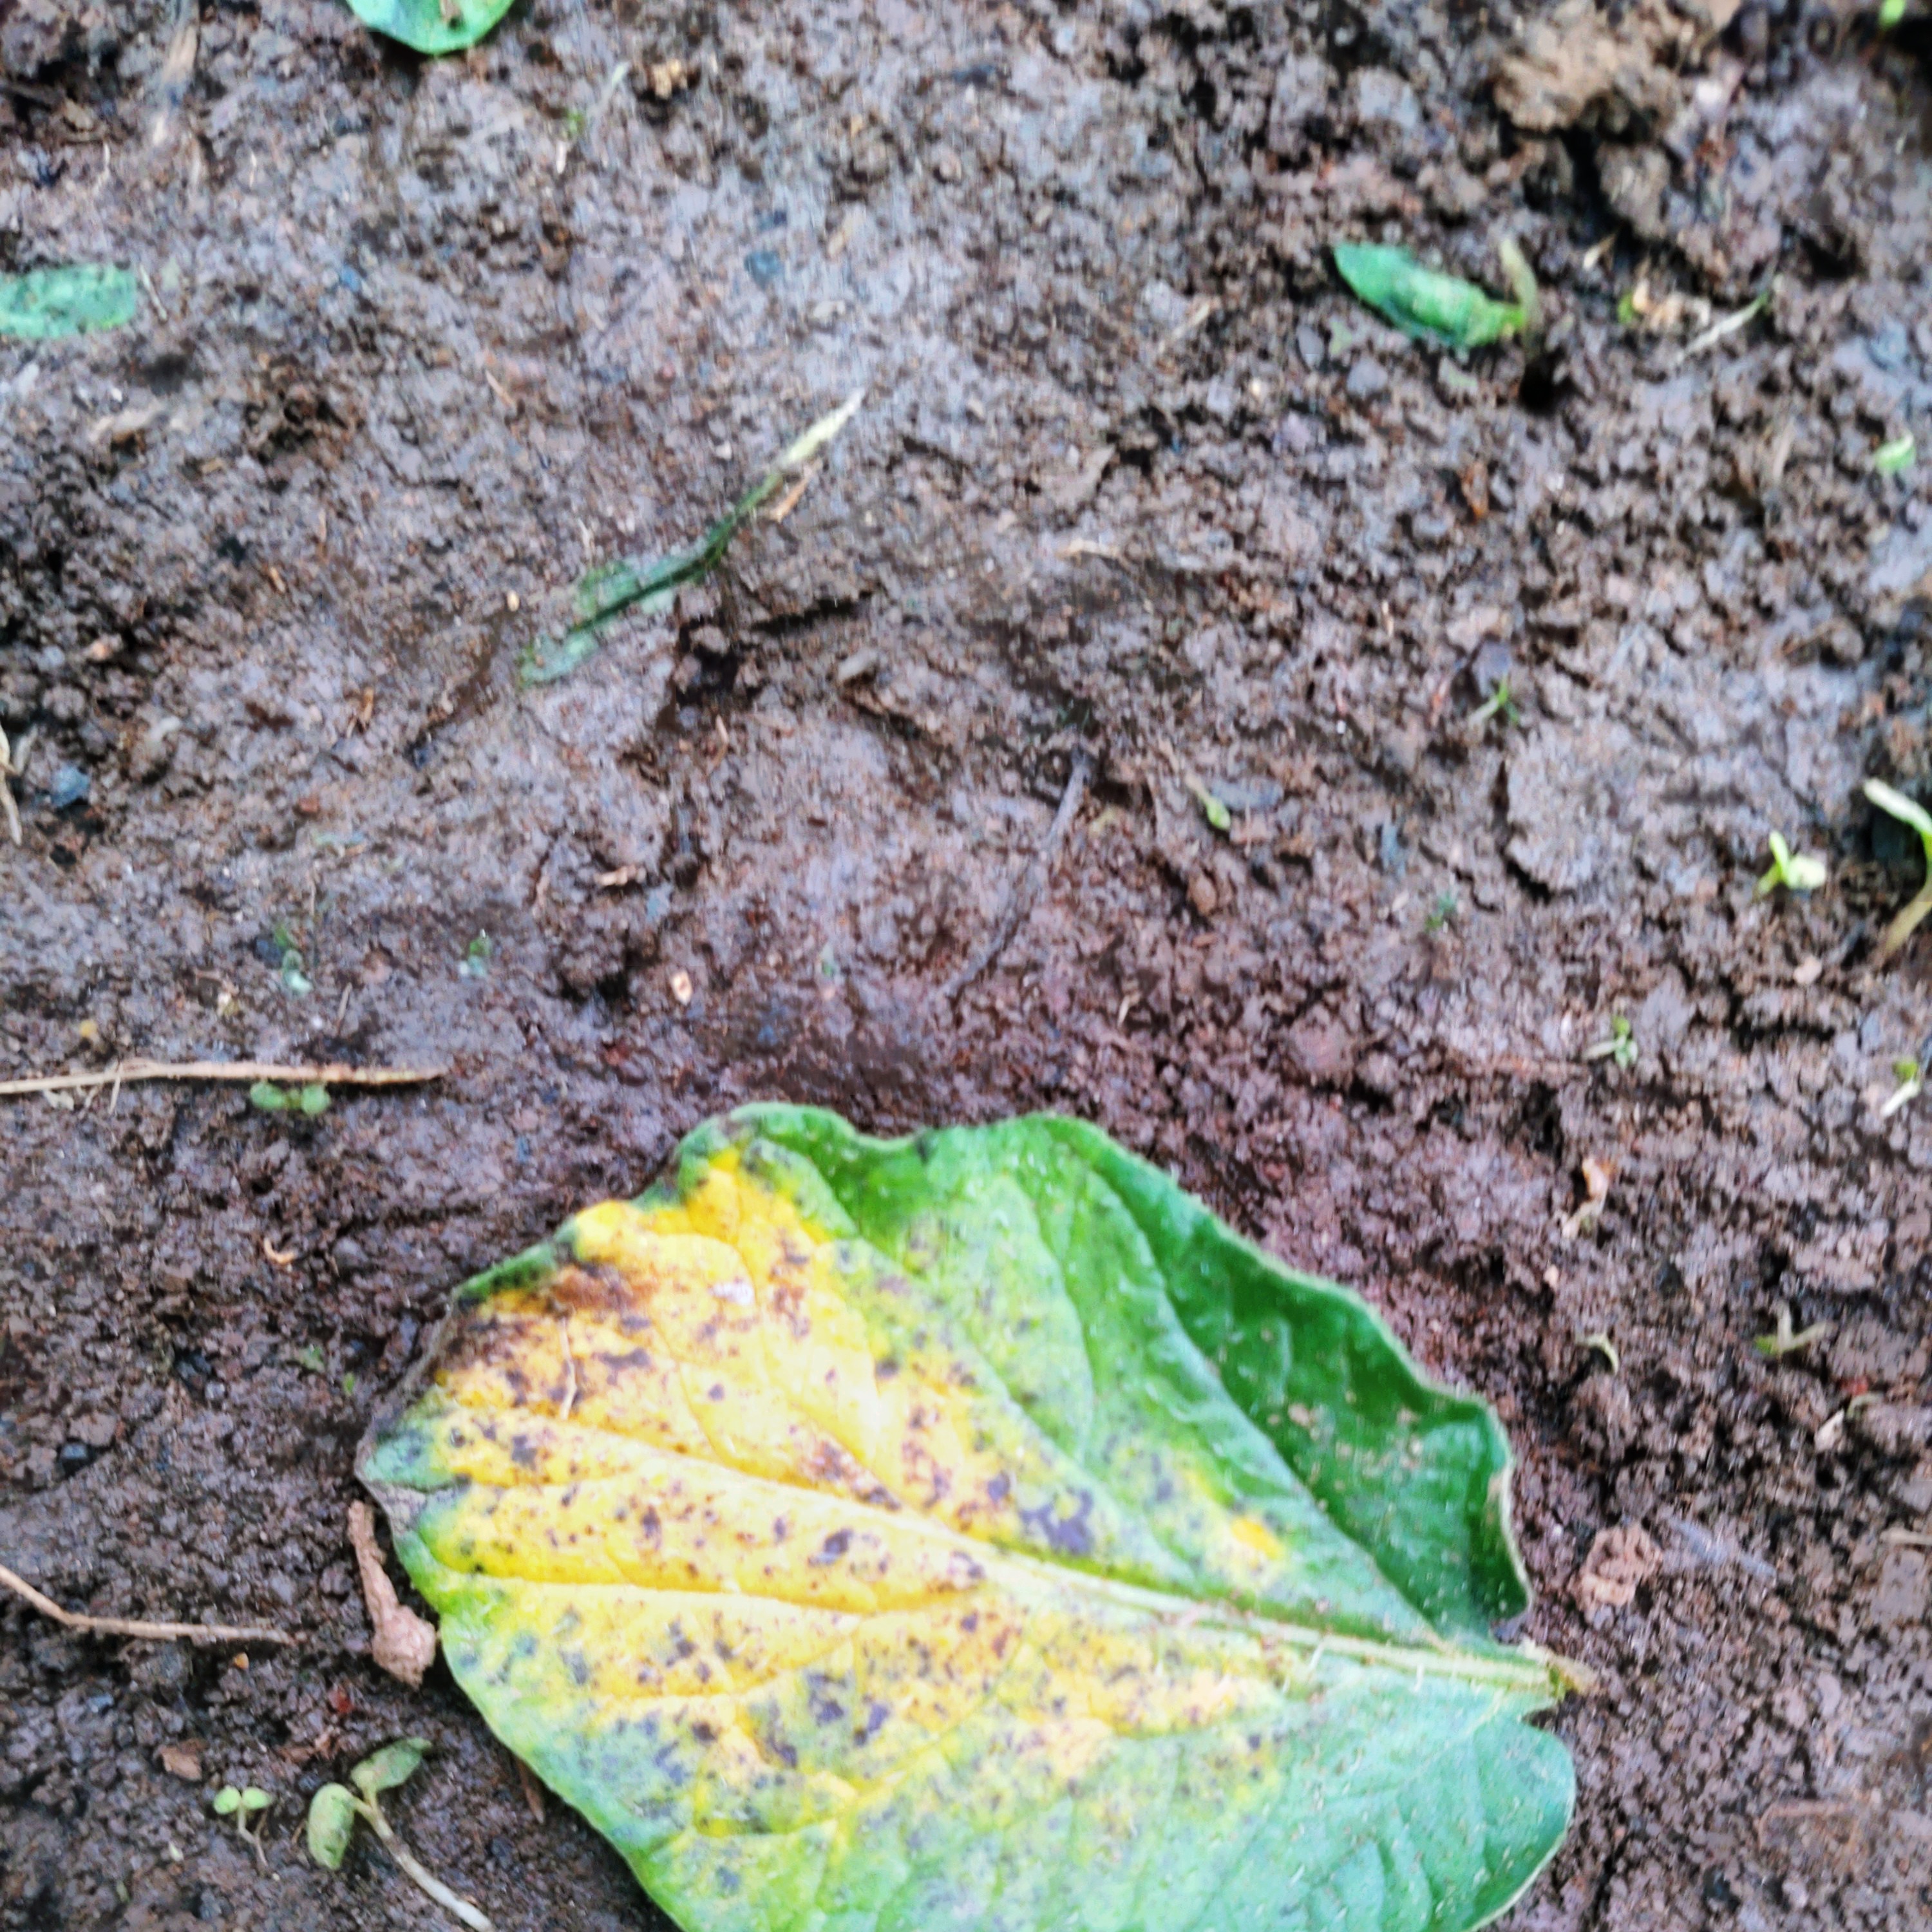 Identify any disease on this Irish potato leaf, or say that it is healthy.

late blight
